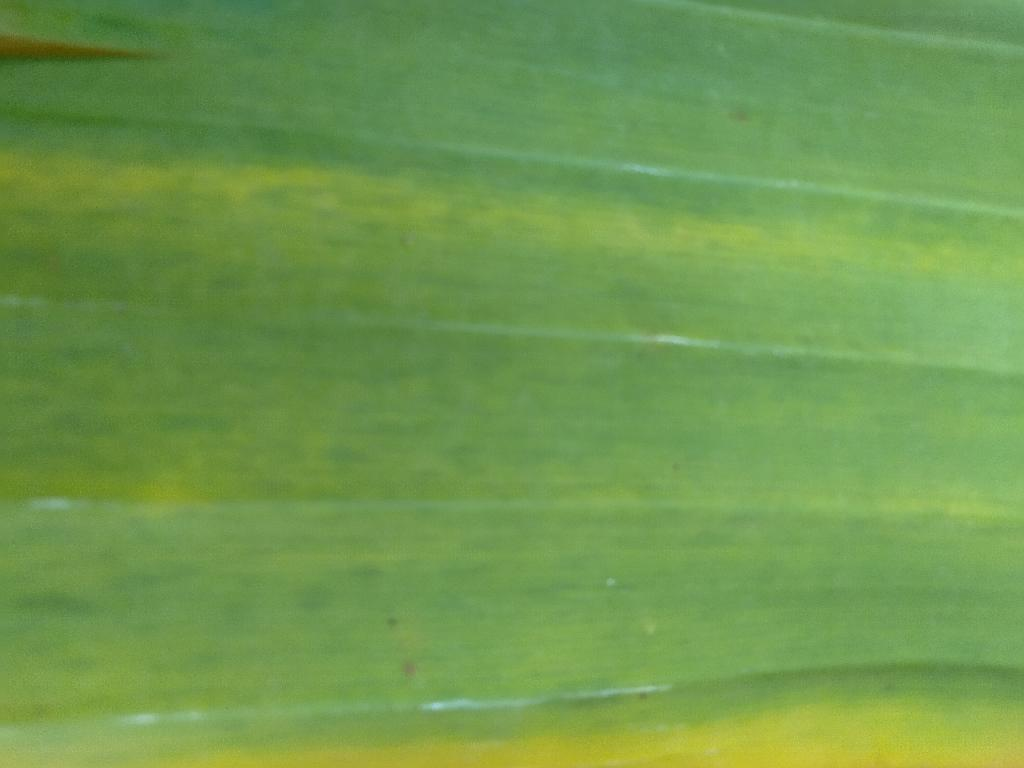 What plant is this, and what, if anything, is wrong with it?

banana, fusarium wilt race 1
